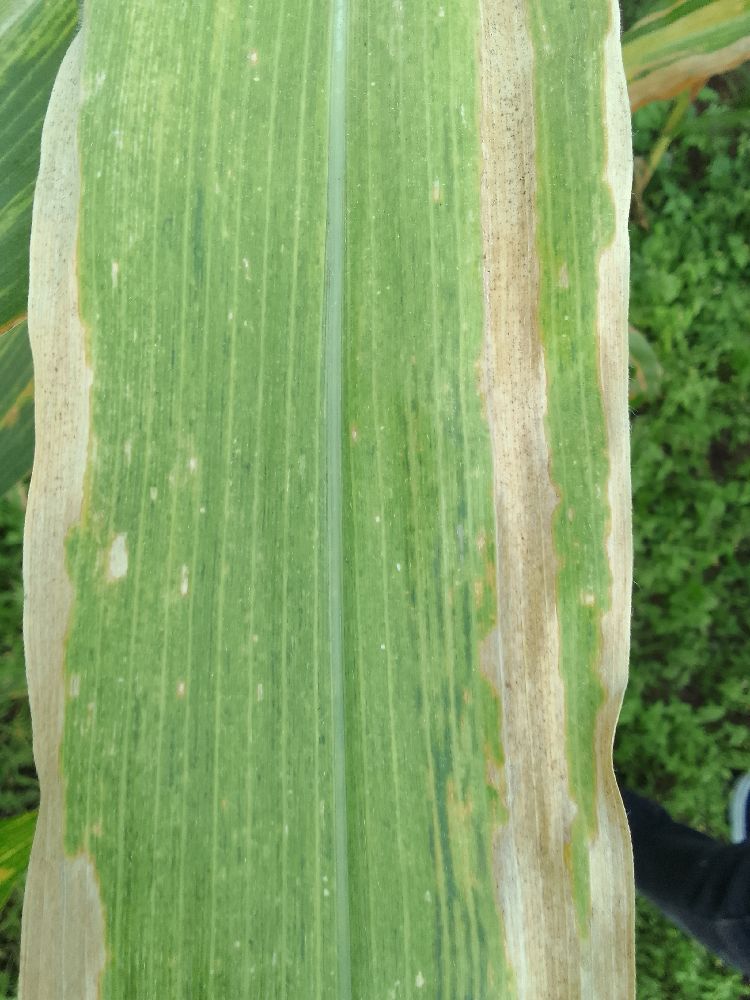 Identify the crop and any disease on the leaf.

maize, maize lethal necrosis
